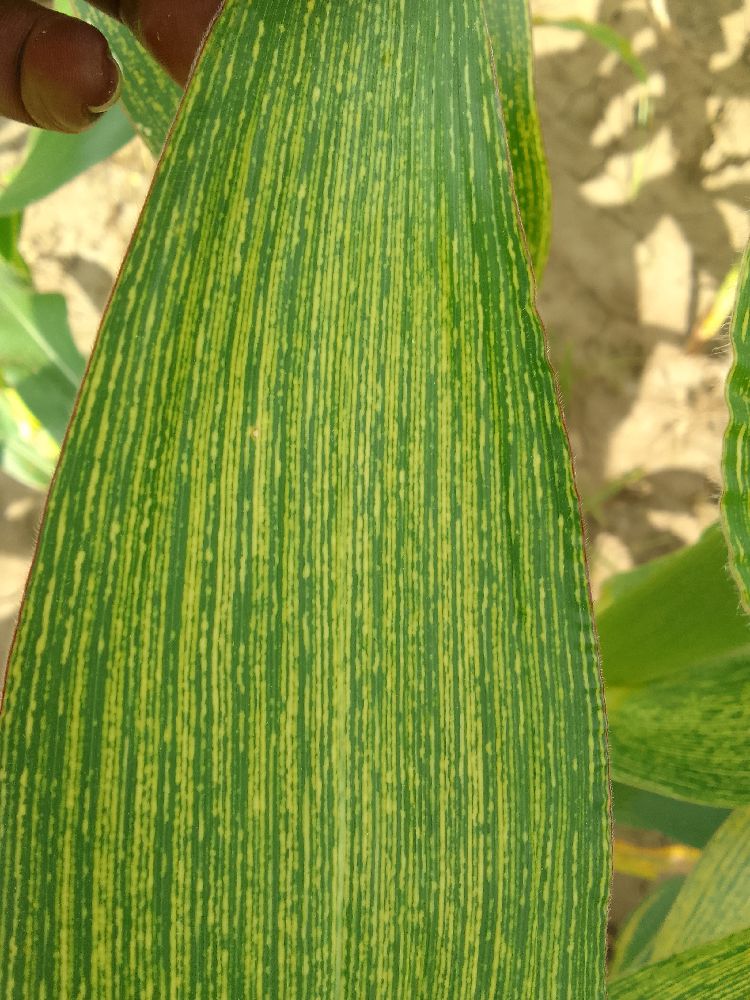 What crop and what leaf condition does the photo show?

maize, maize streak virus
